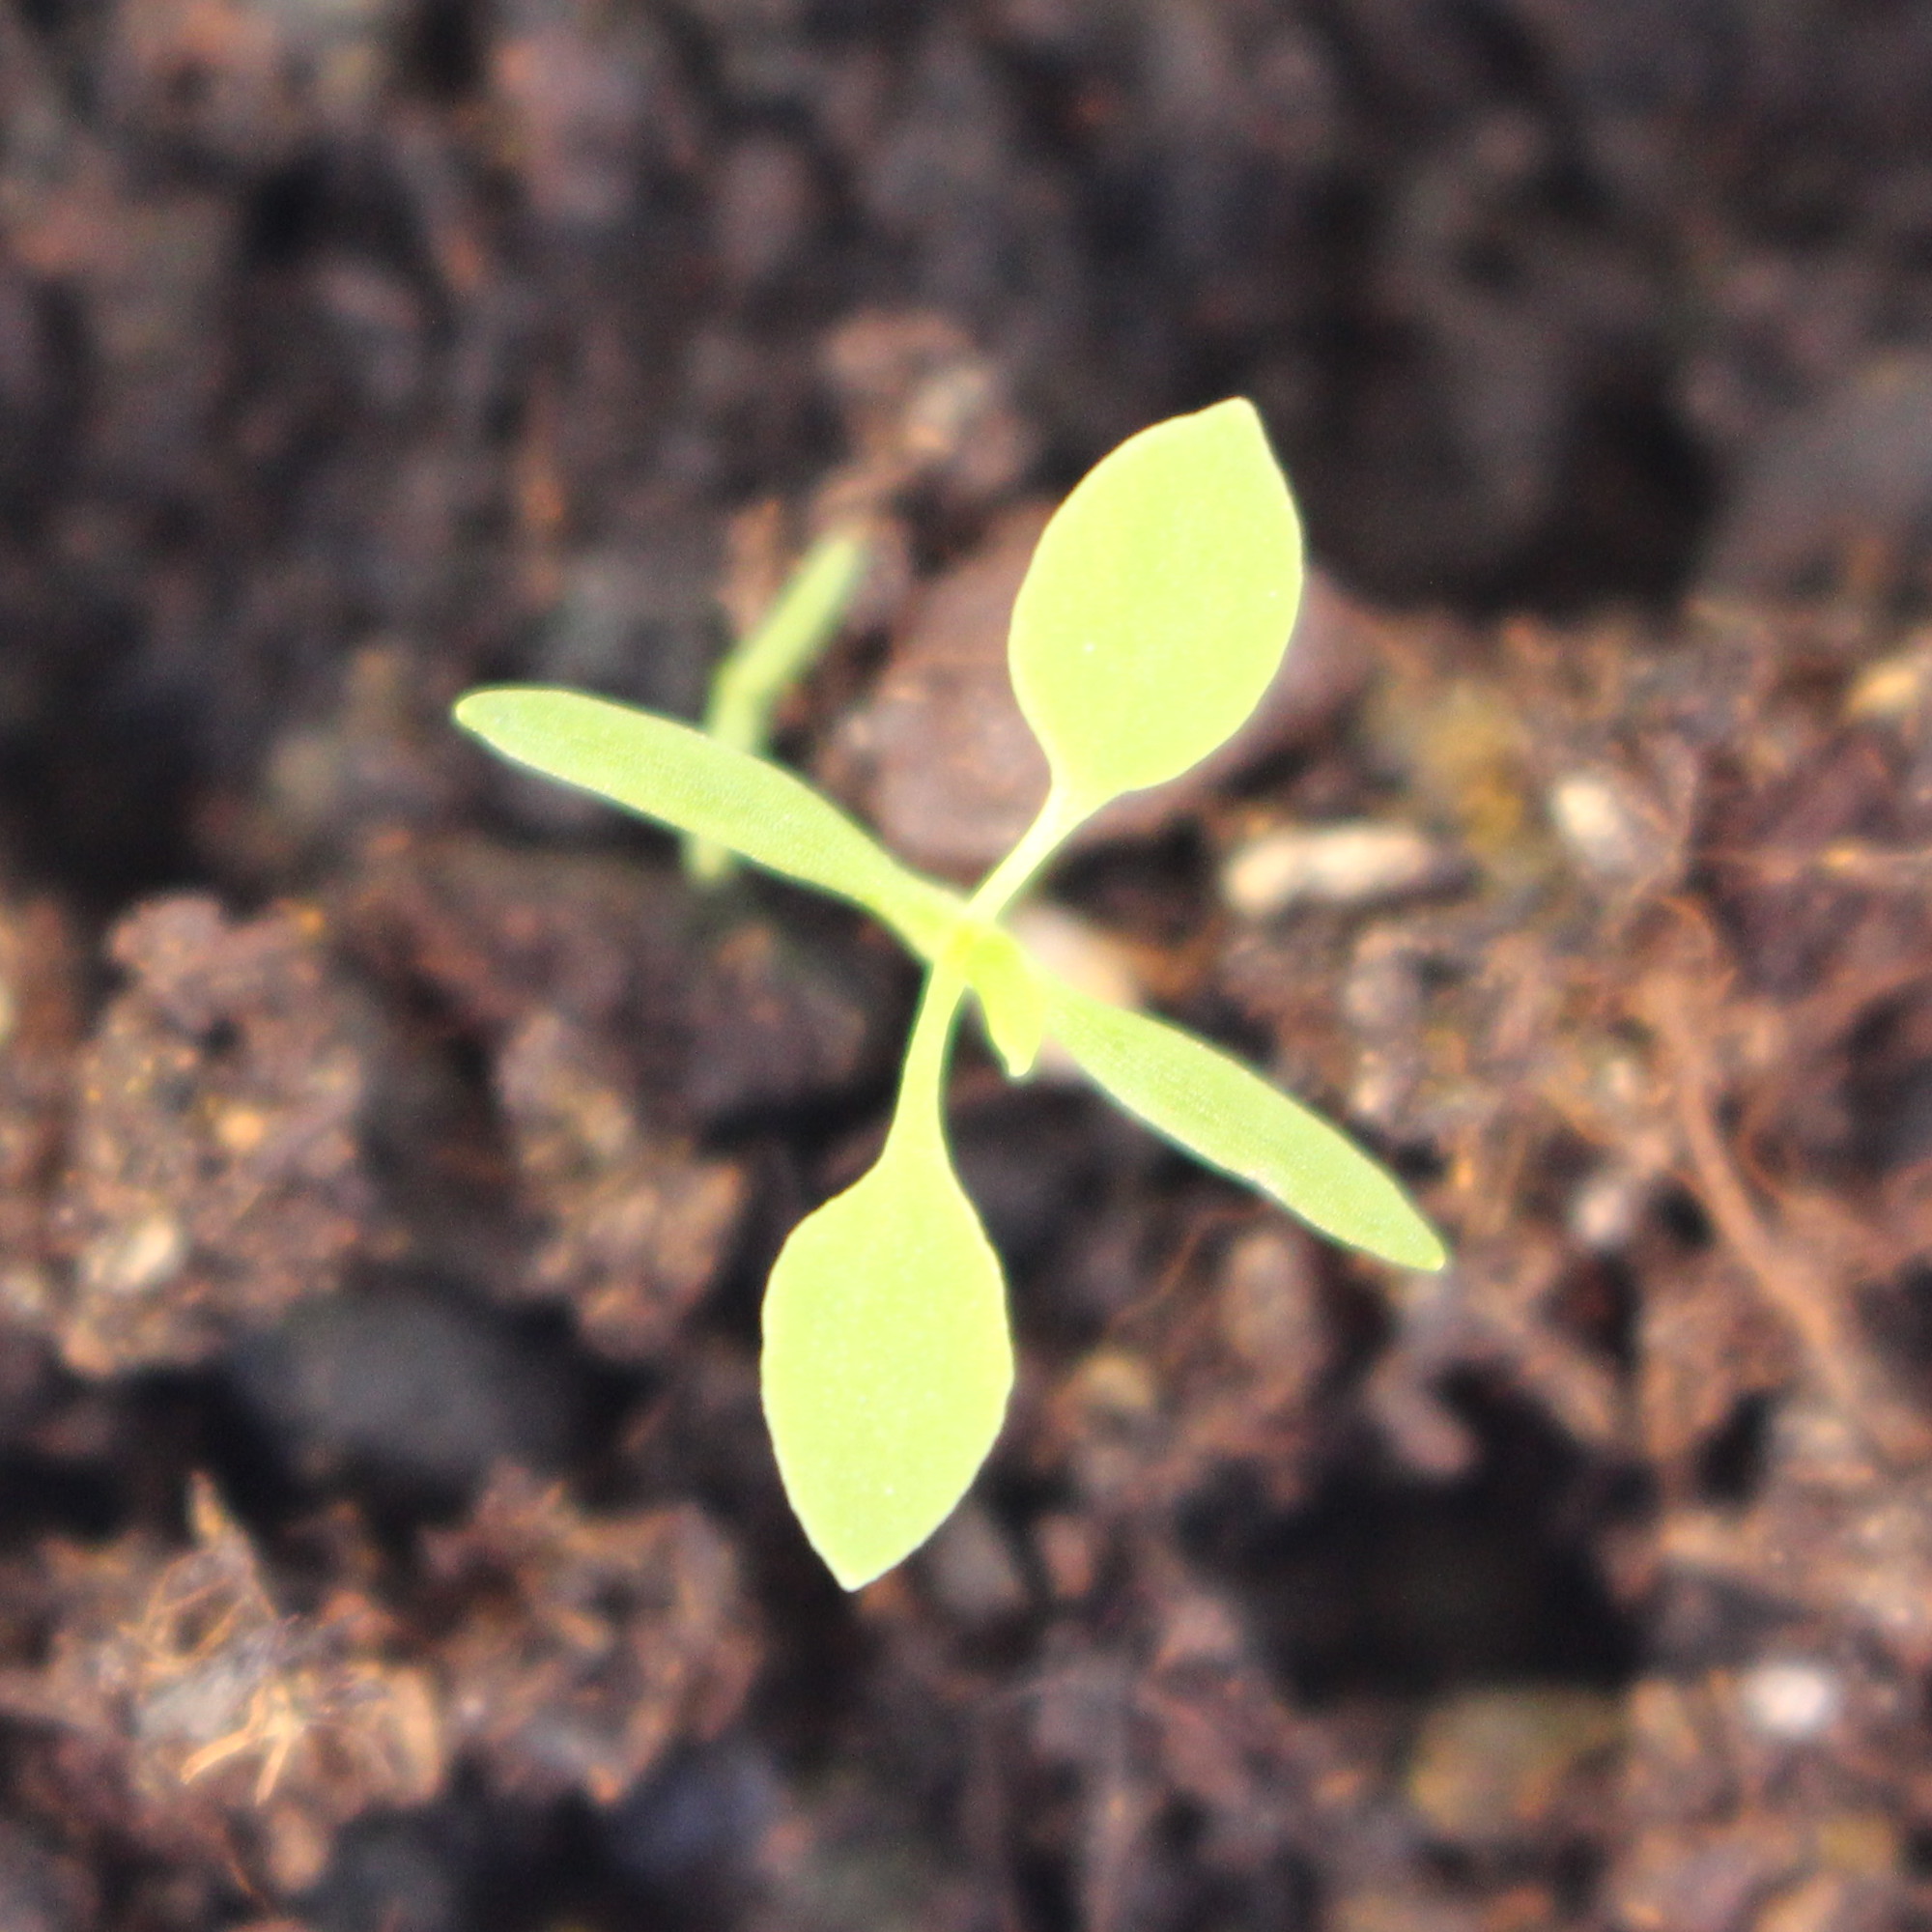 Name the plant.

Papaver rhoeas
